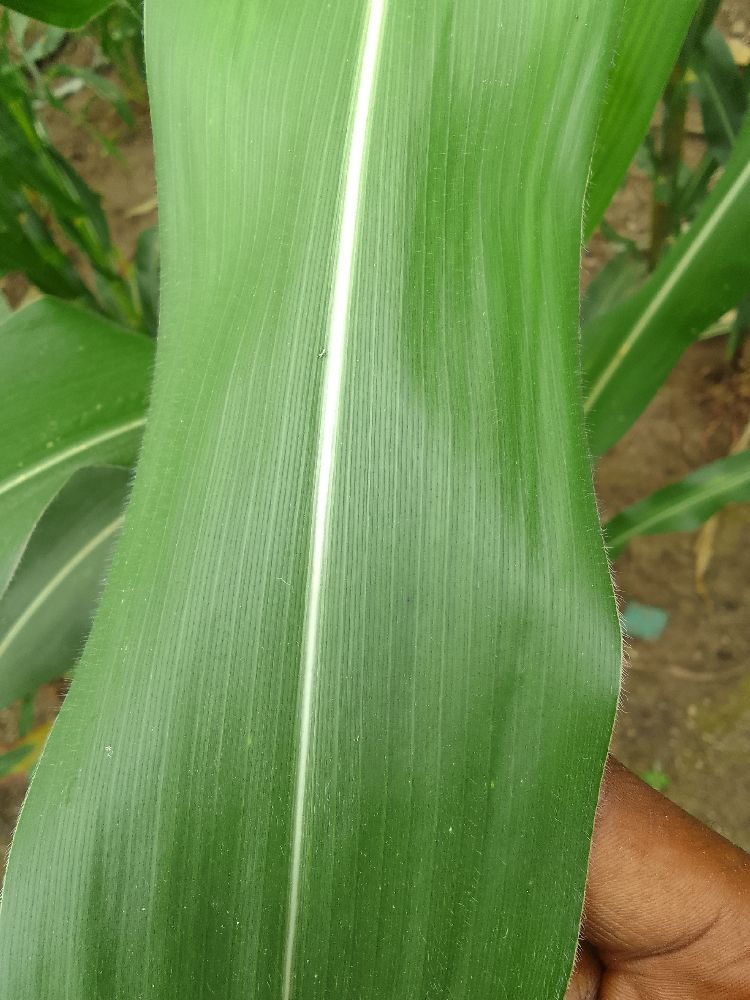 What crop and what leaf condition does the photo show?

maize, healthy
